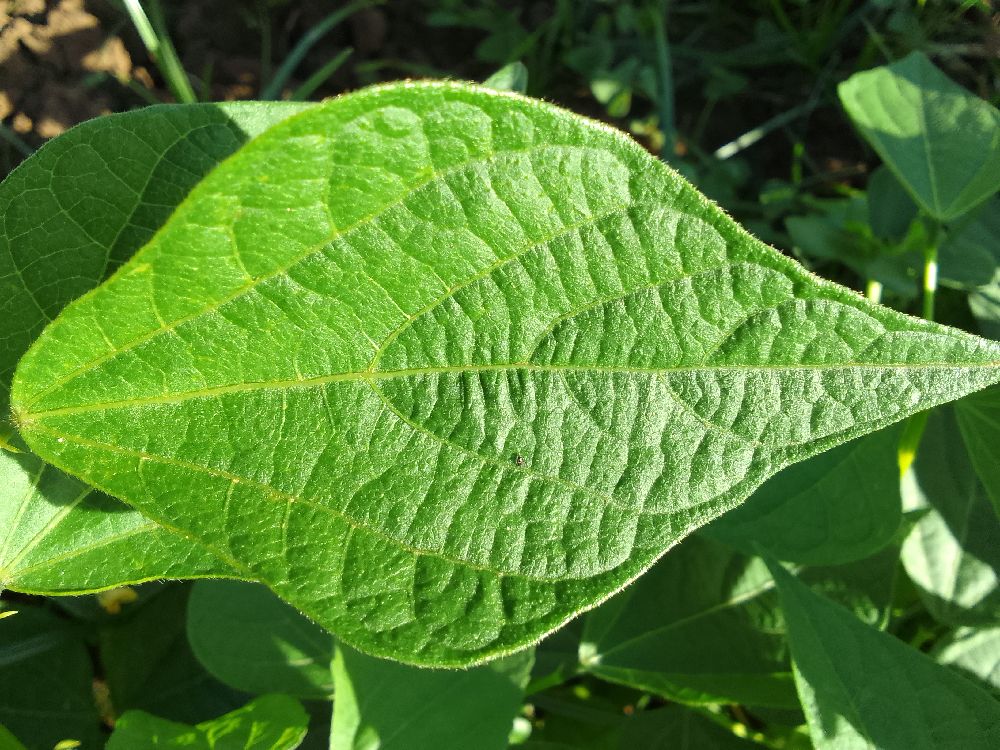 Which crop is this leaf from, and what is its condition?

common bean, healthy
